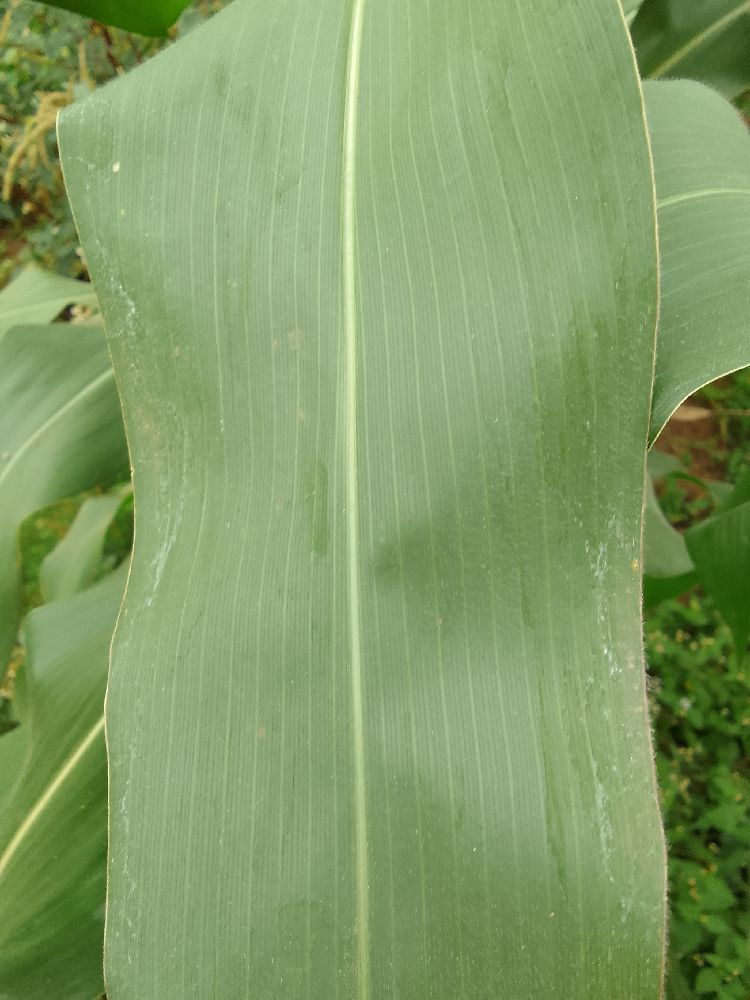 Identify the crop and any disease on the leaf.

maize, healthy
